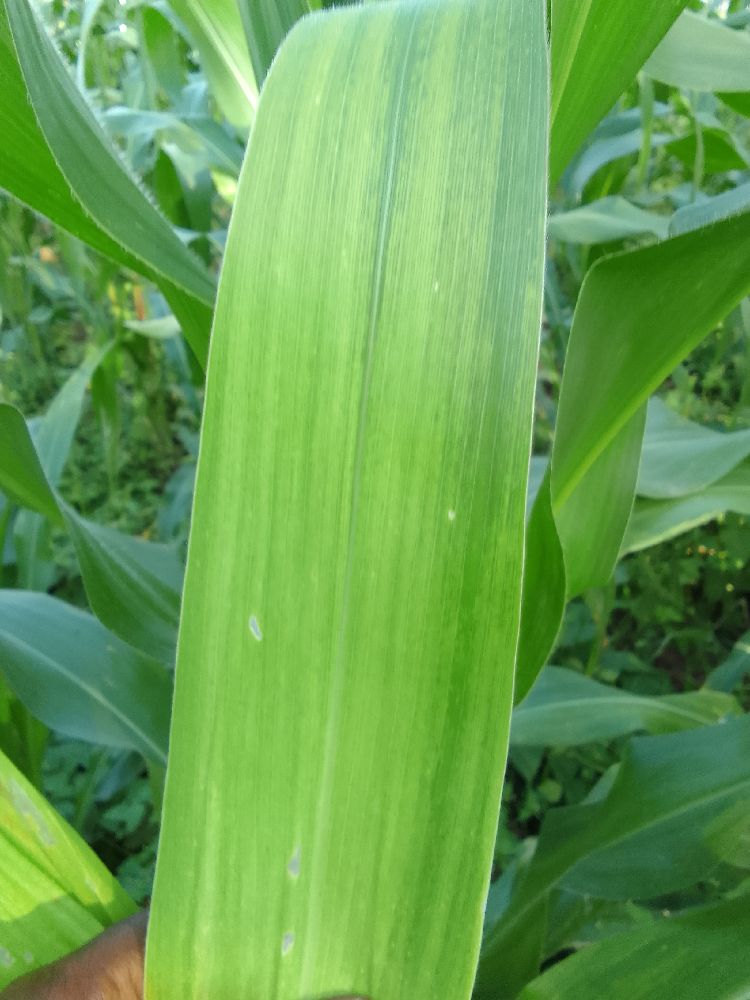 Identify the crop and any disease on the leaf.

maize, maize lethal necrosis
